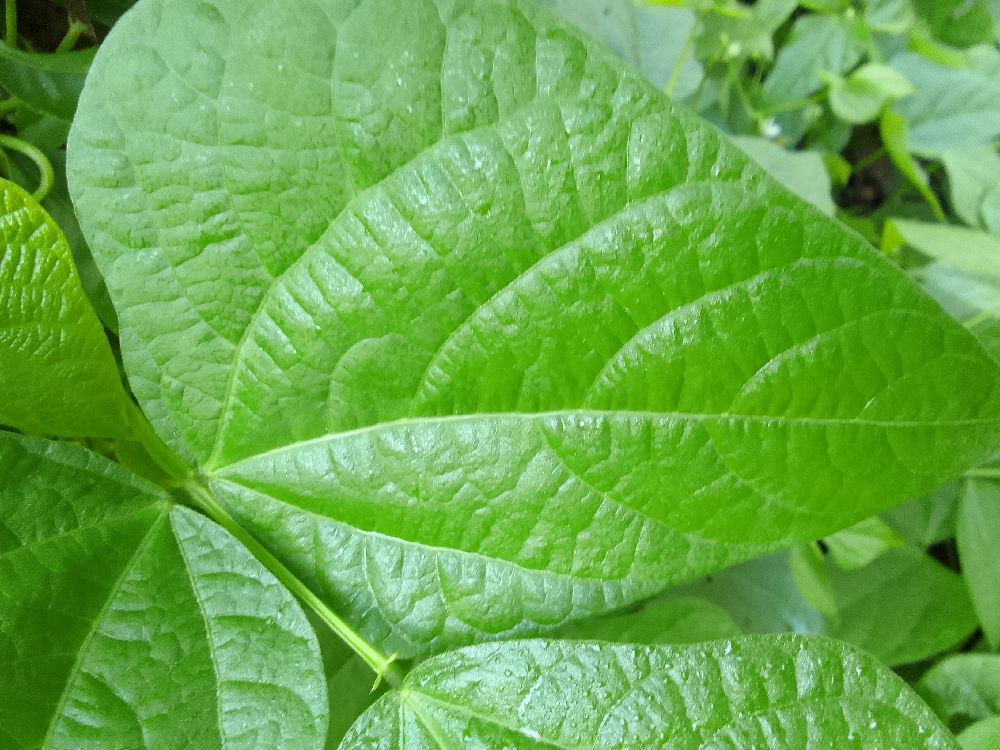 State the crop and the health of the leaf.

common bean, healthy
